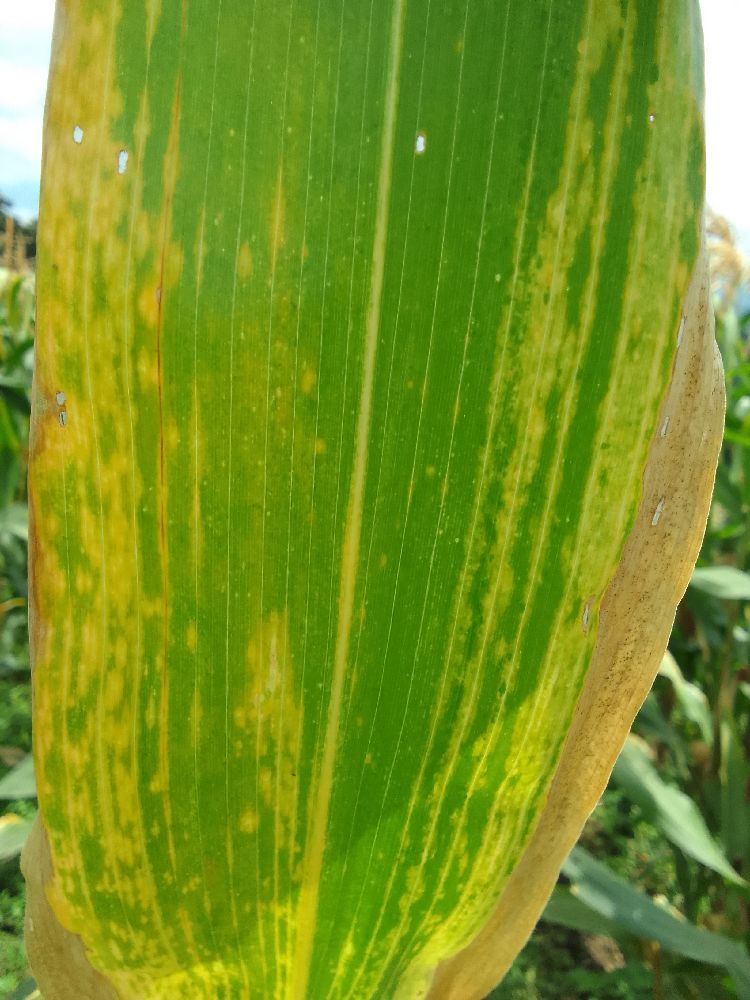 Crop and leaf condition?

maize, maize lethal necrosis
